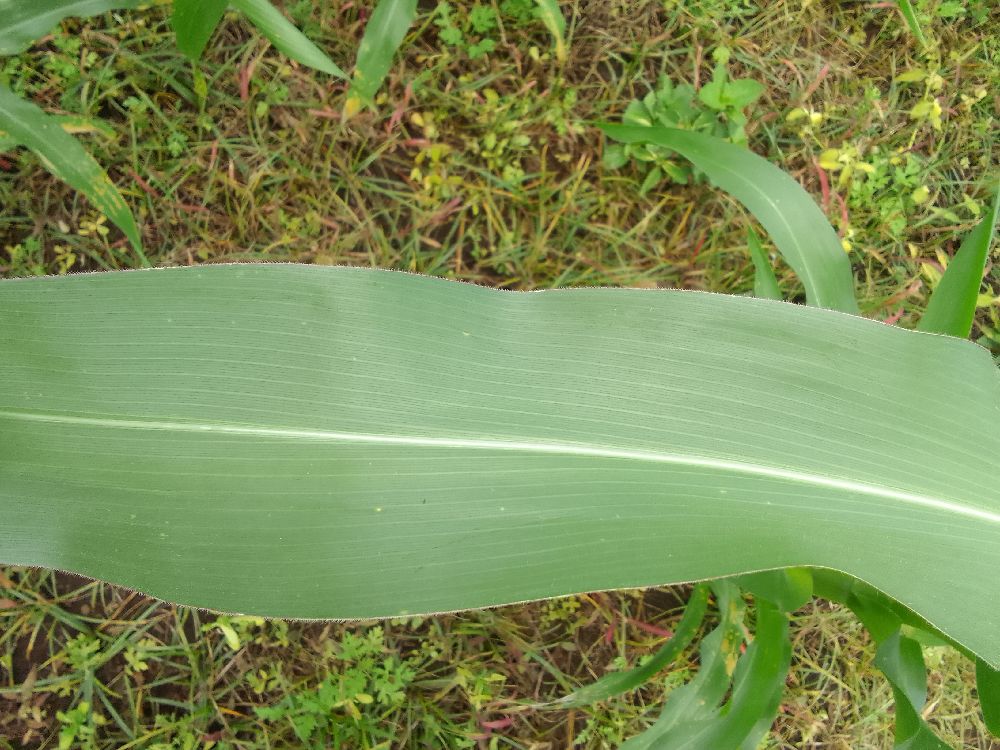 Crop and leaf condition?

maize, healthy
